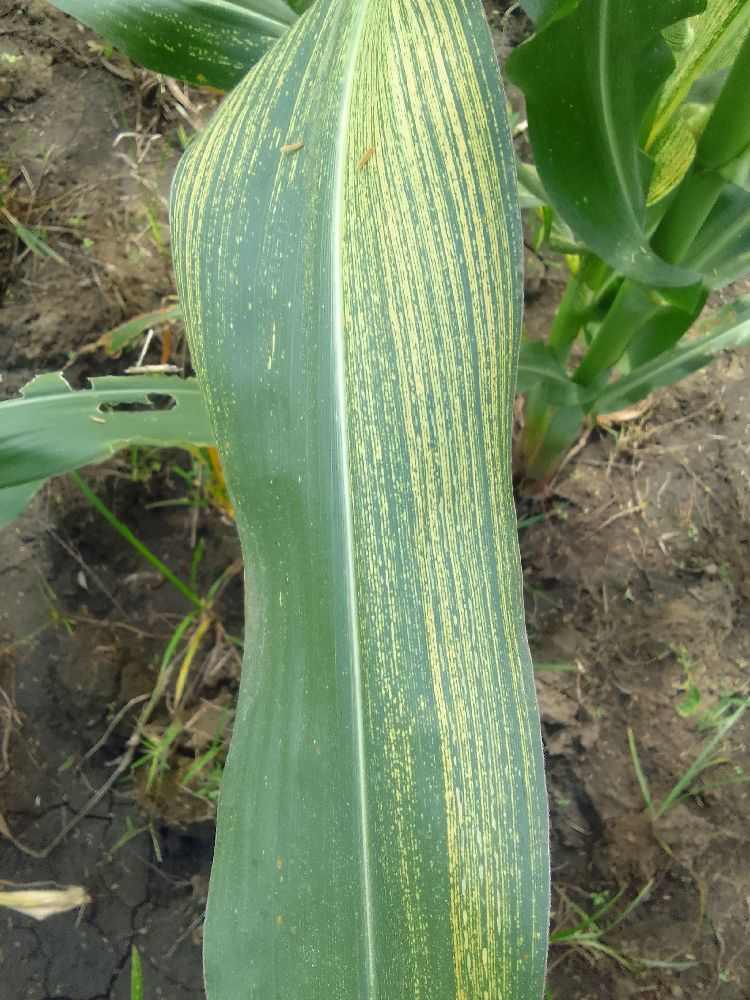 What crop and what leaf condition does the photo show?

maize, maize streak virus
